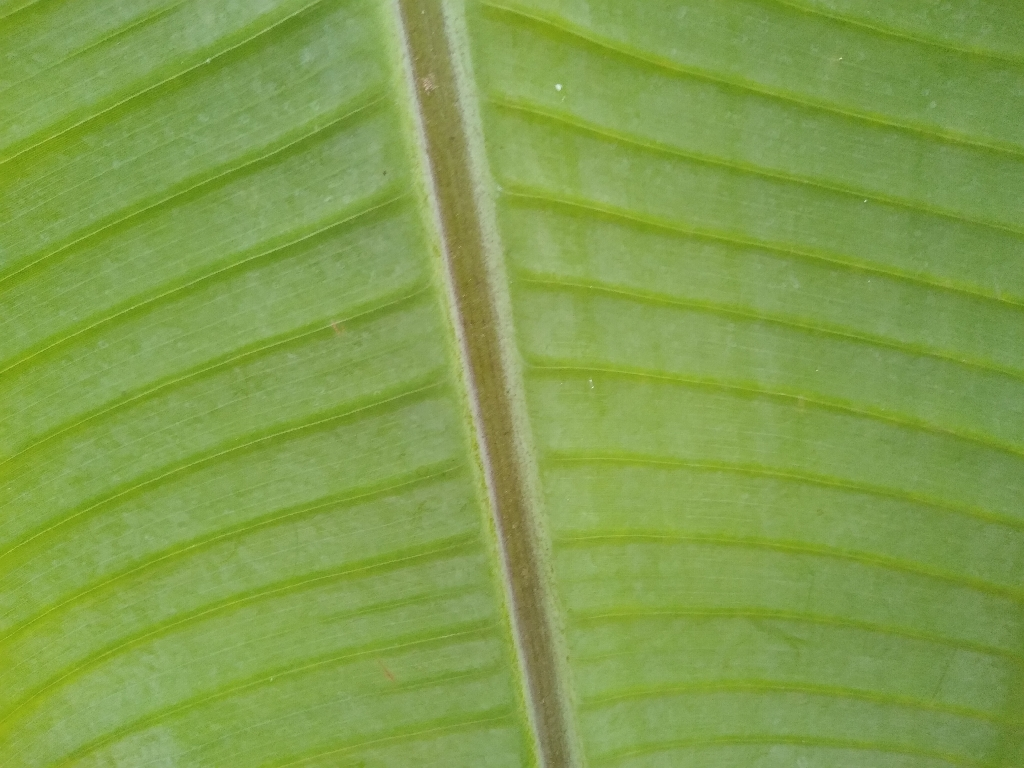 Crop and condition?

banana, healthy
